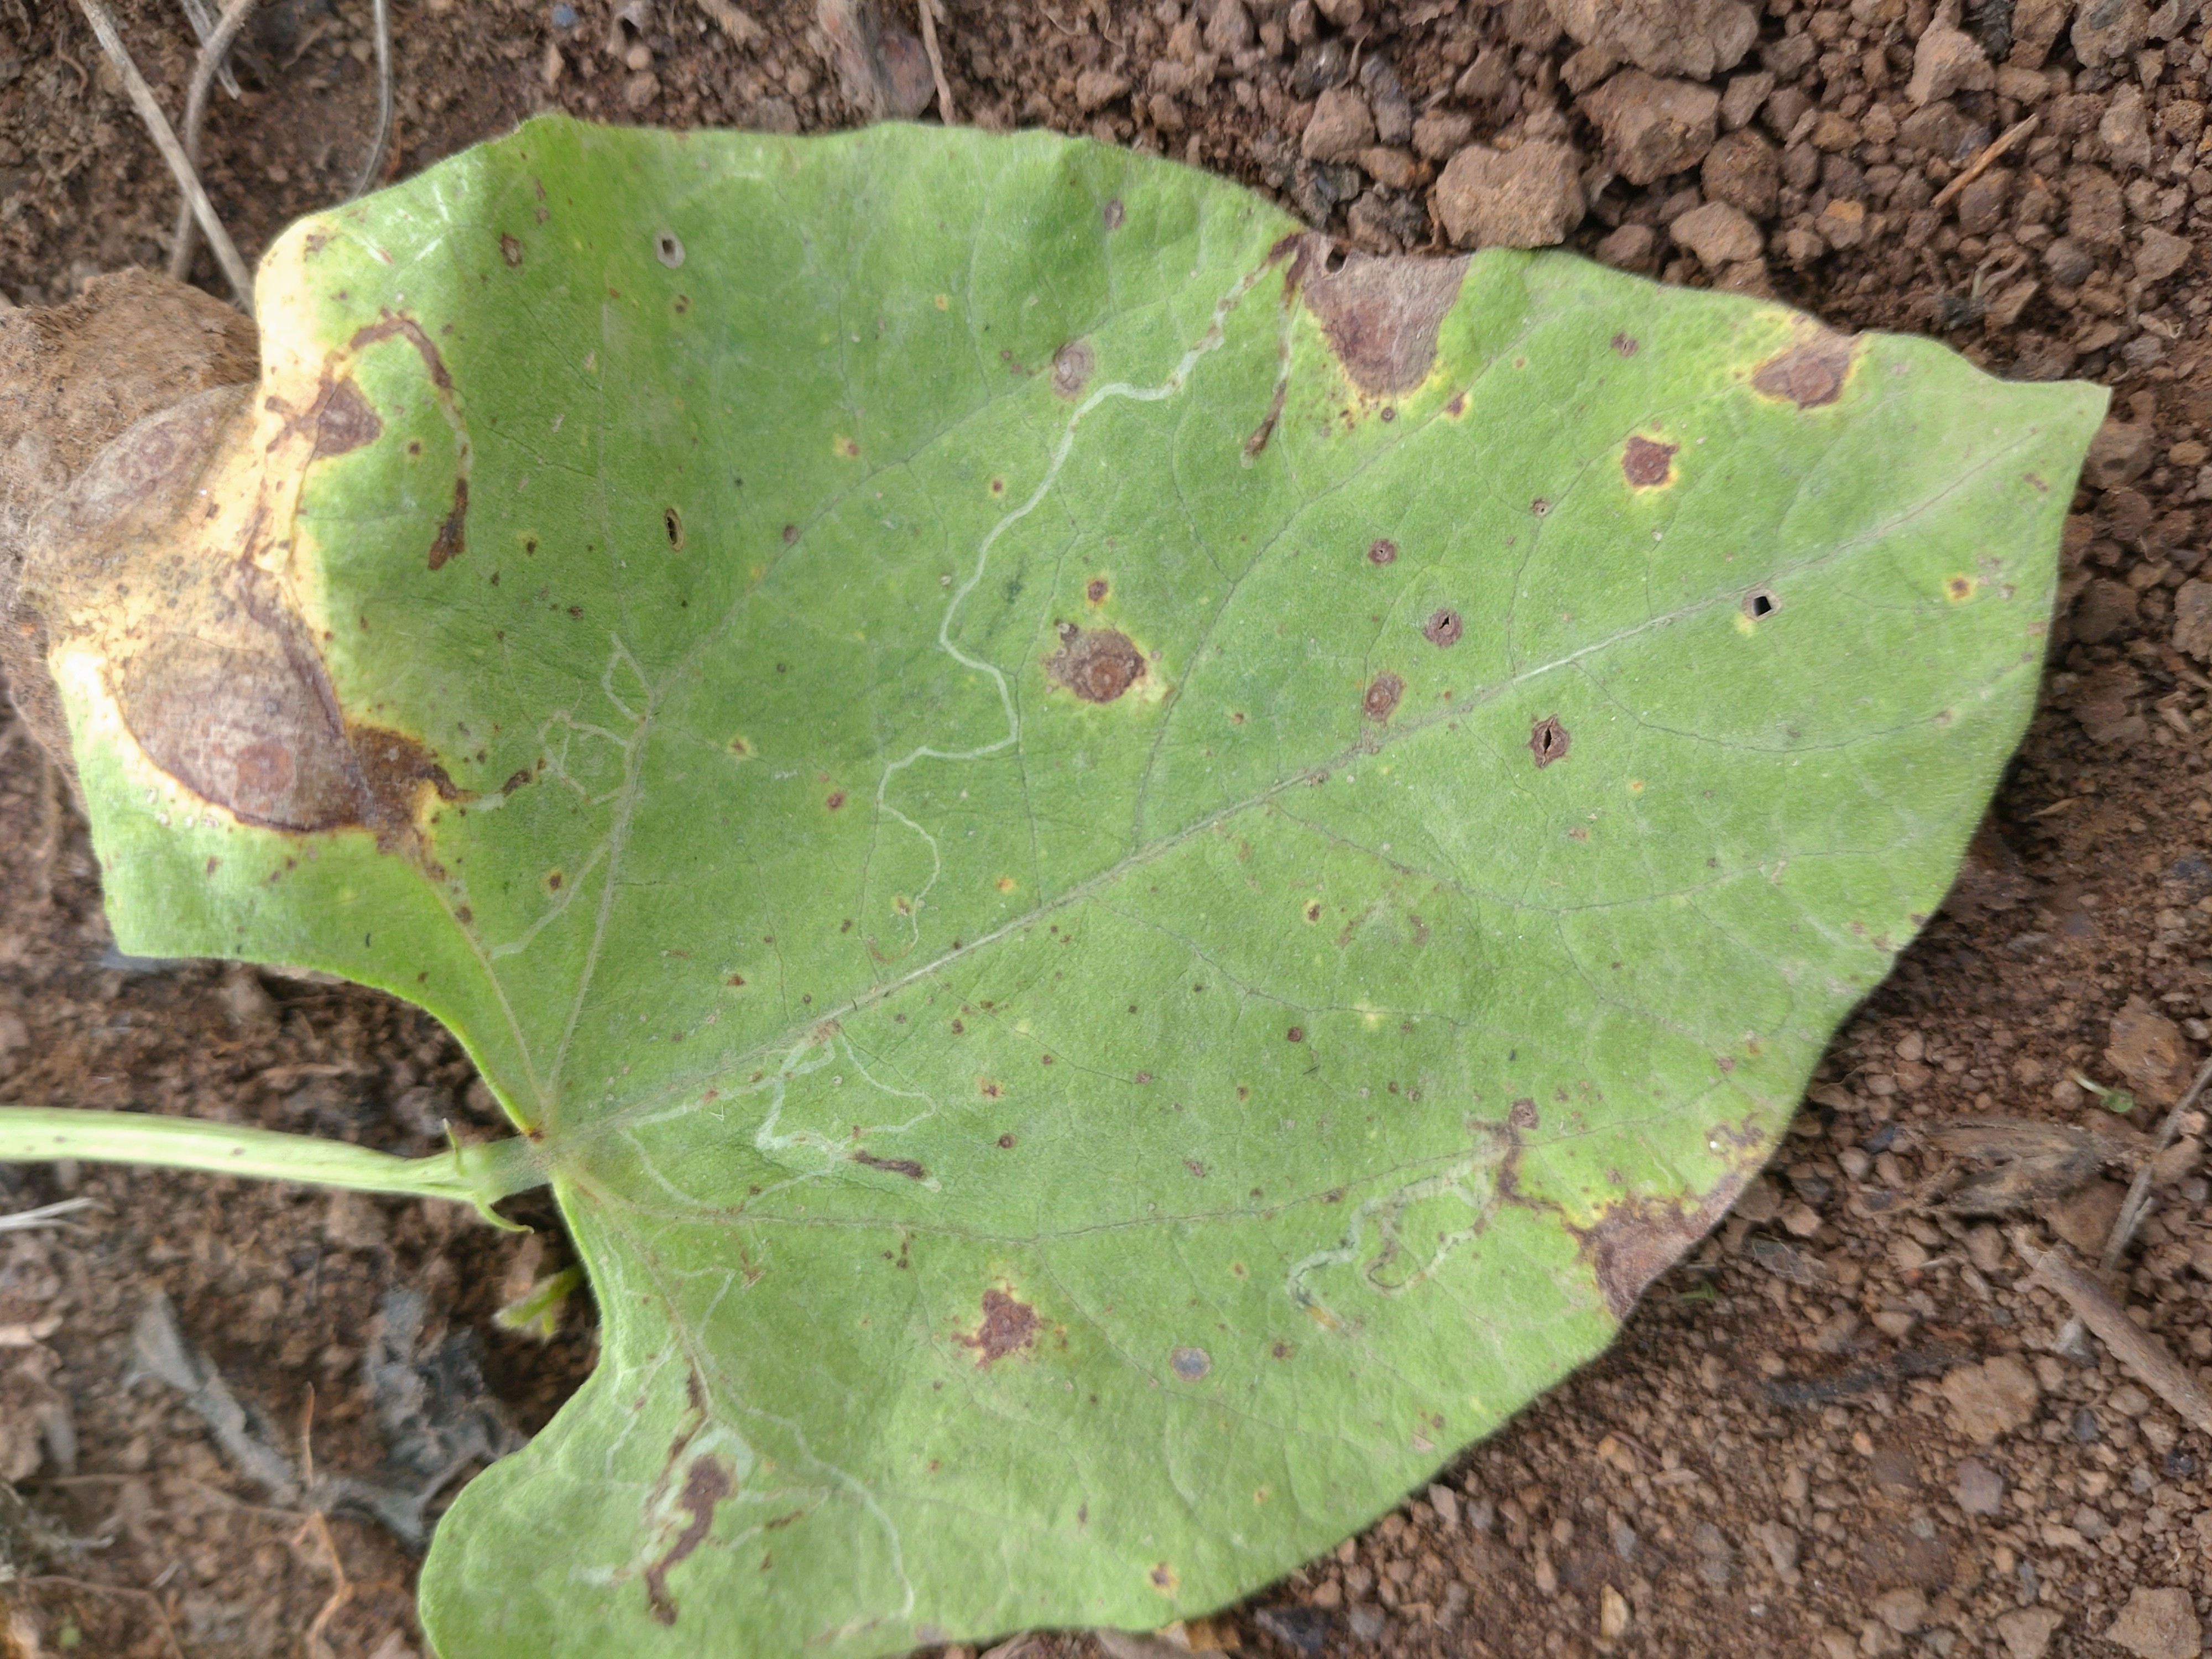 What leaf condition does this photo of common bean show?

rust
